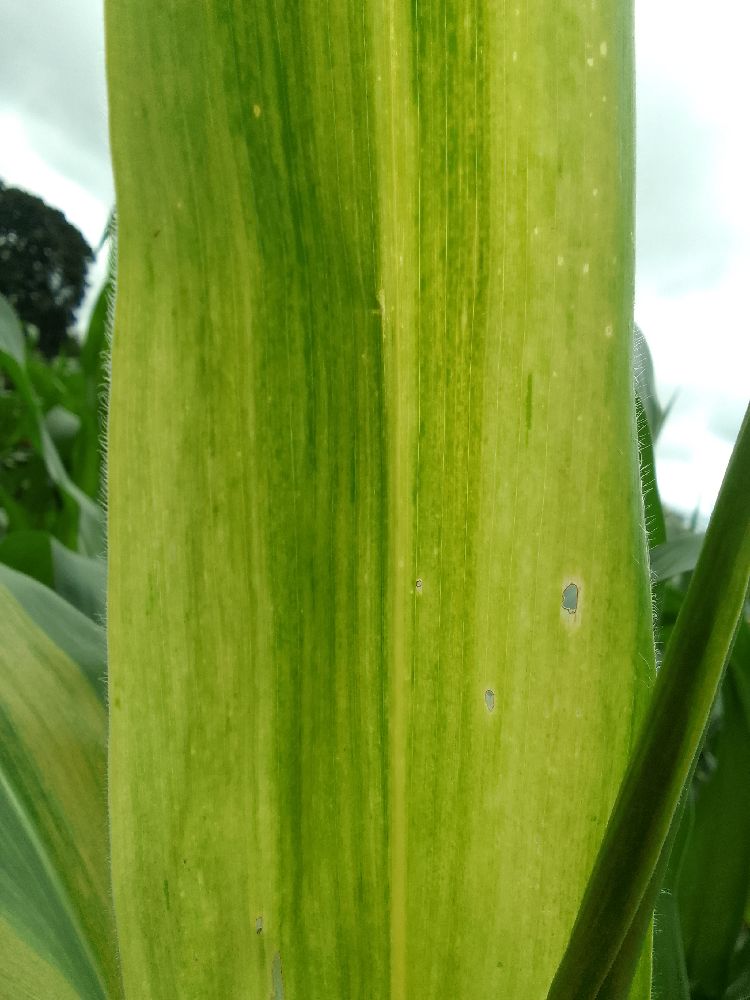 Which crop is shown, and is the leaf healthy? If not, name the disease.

maize, maize lethal necrosis
